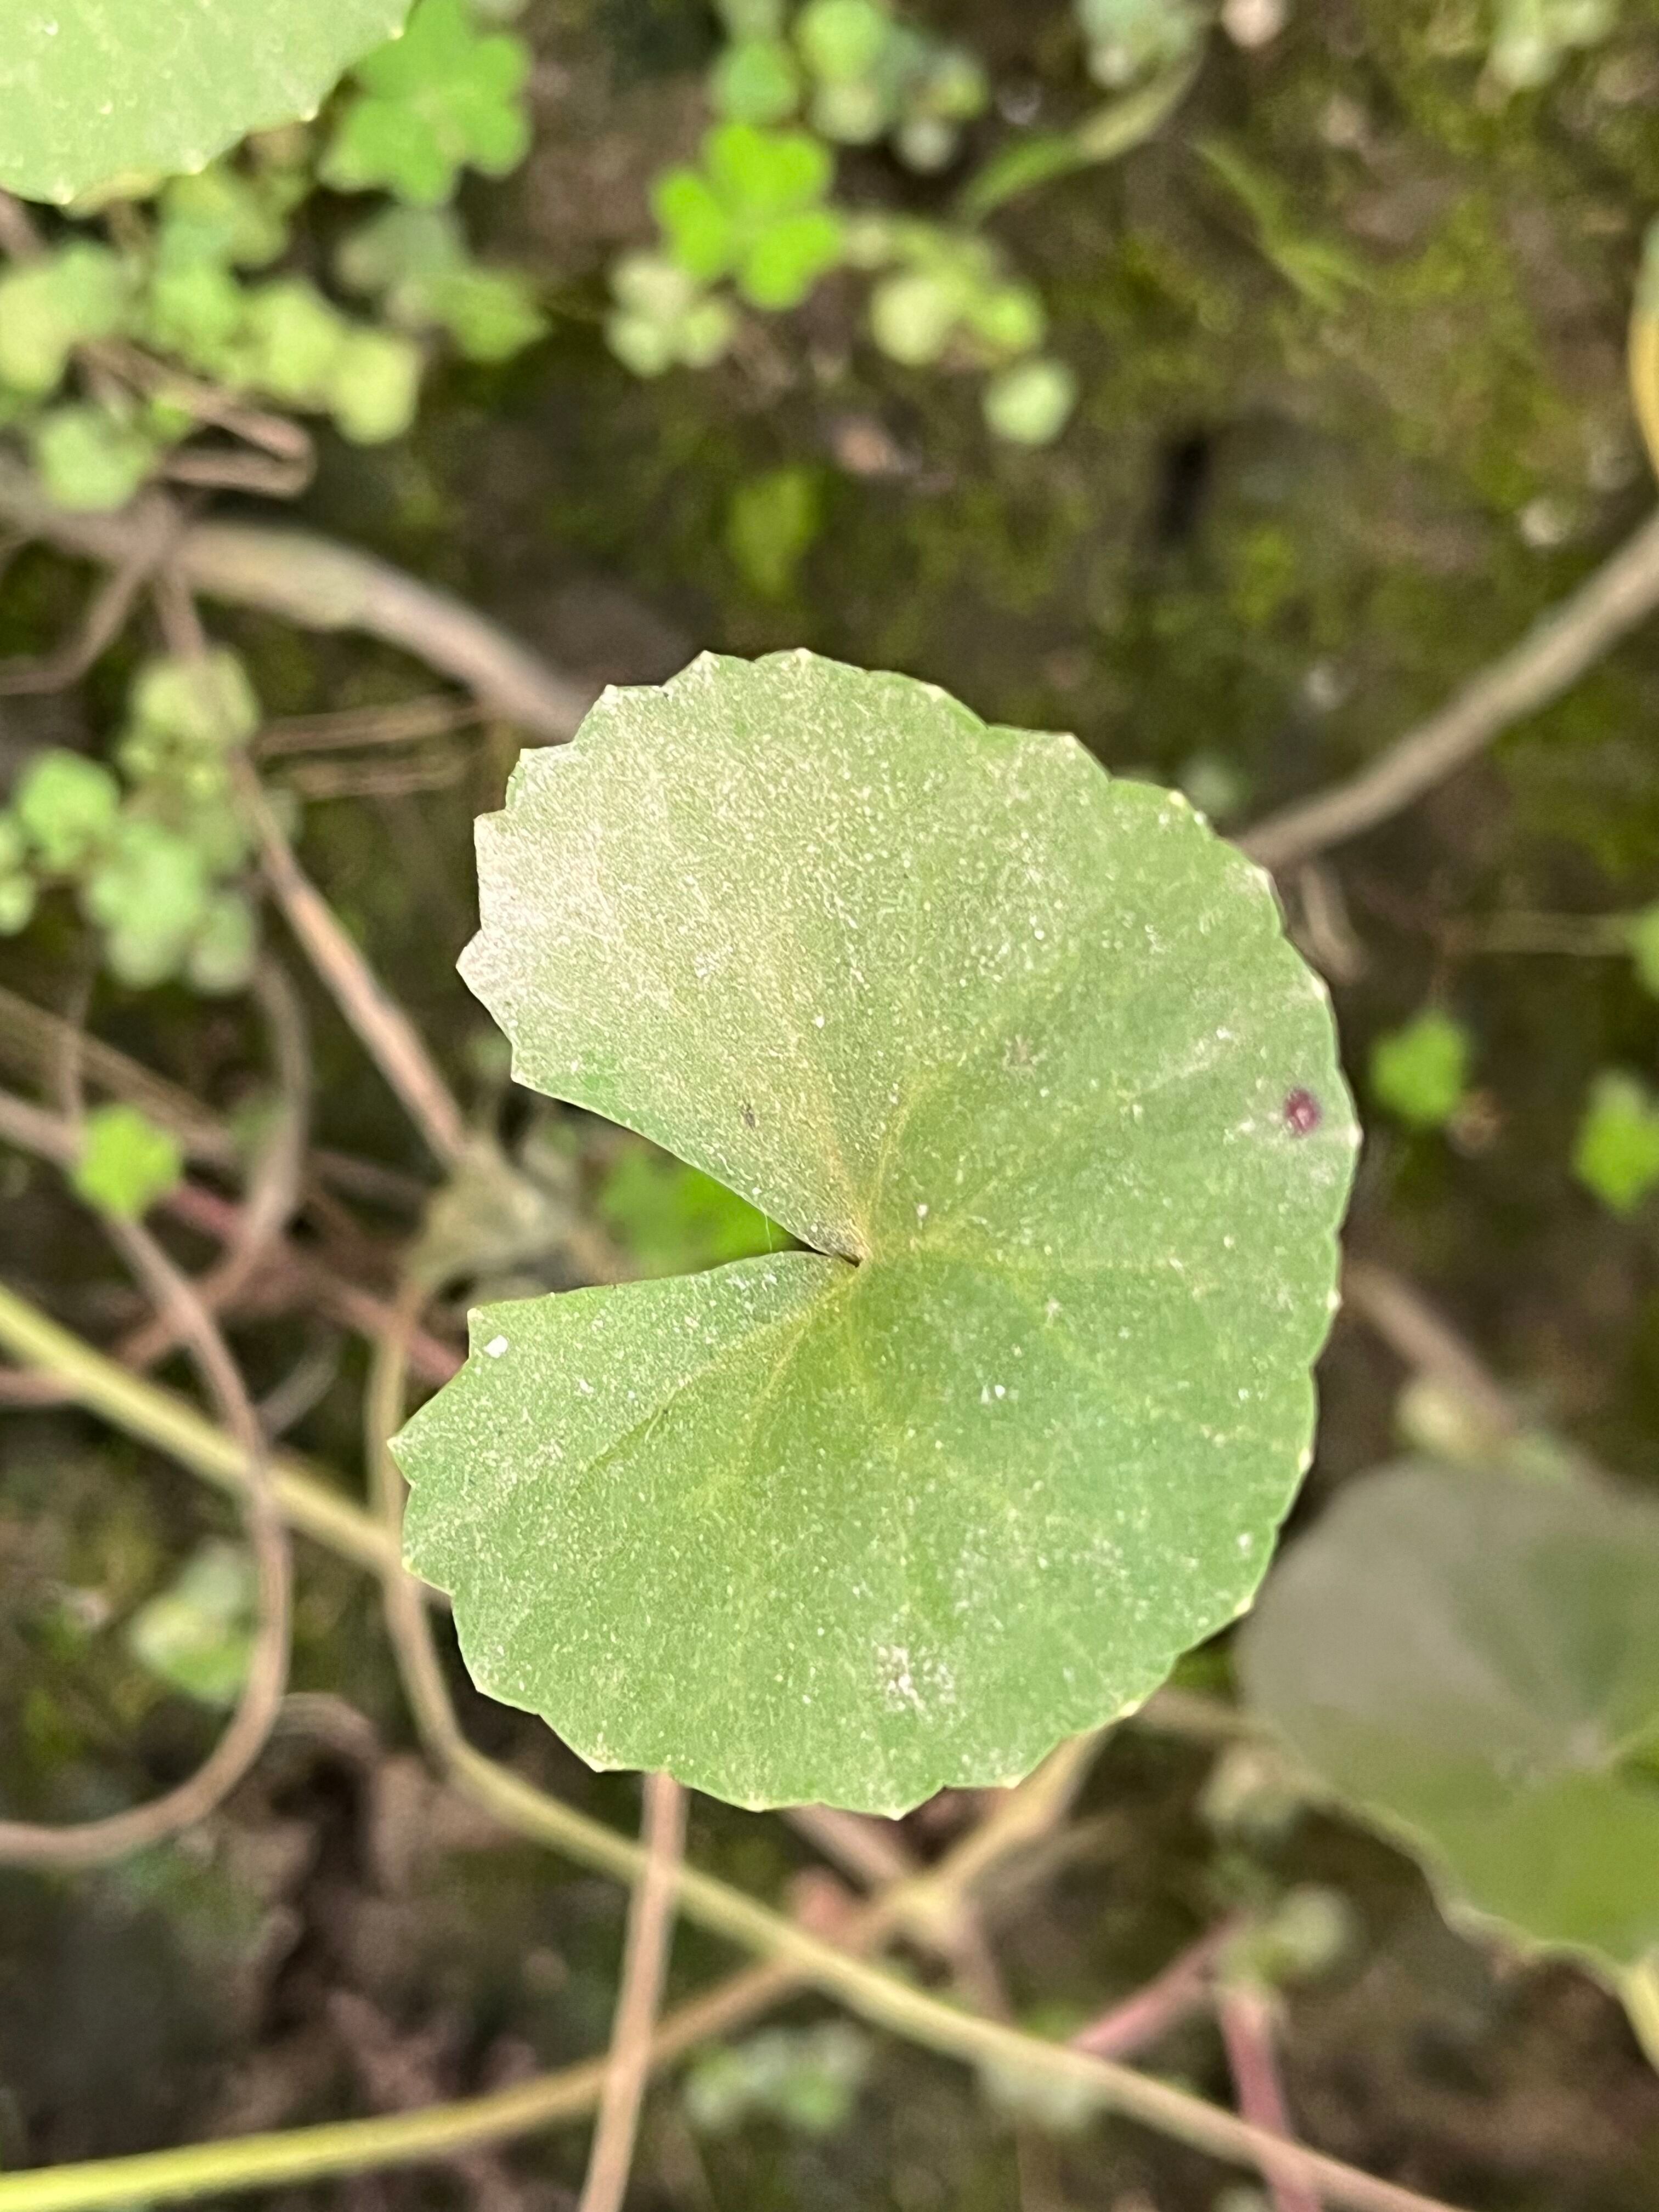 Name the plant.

thankuni
